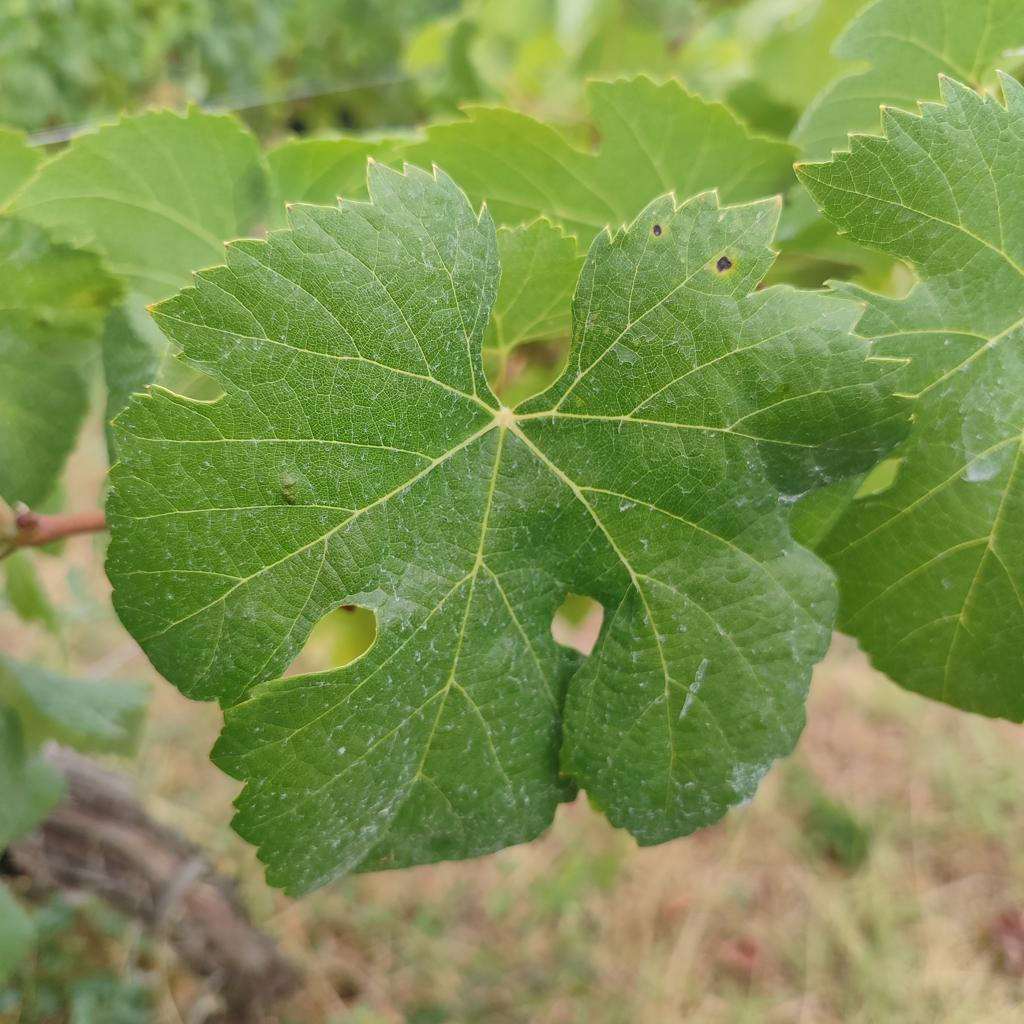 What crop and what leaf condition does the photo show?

grapevine, healthy
